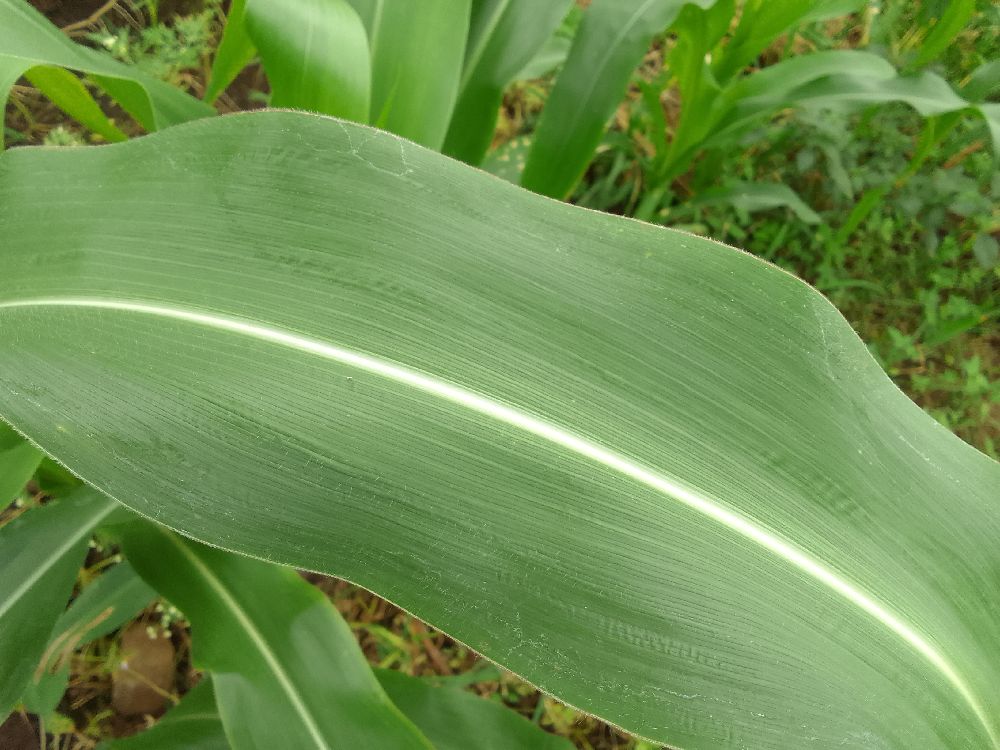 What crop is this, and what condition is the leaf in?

maize, healthy
